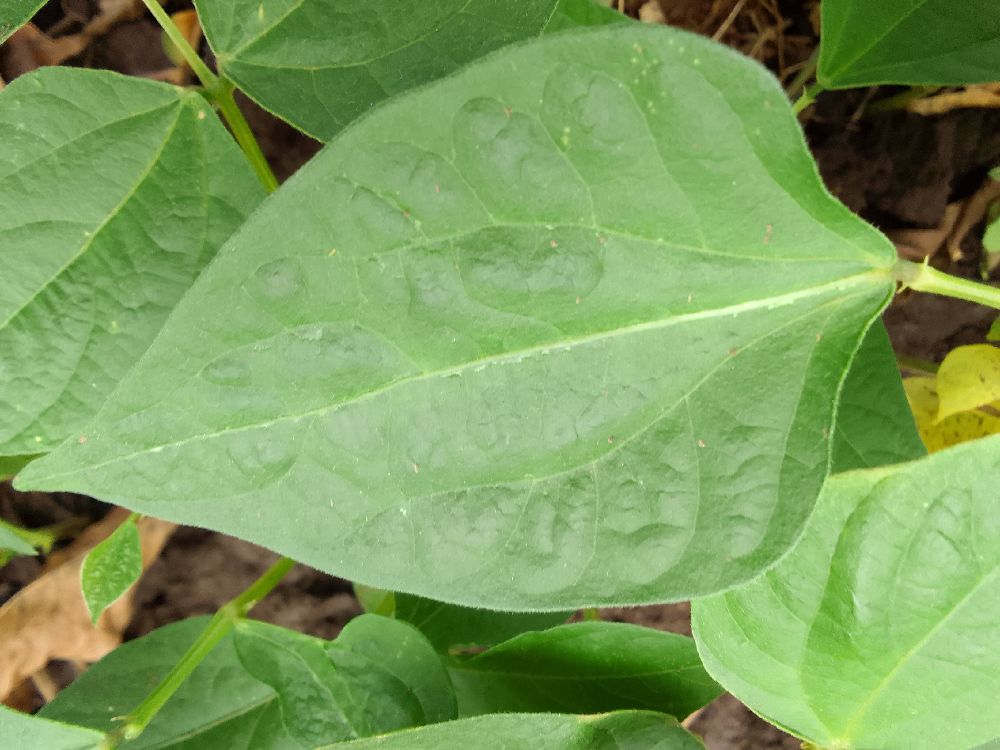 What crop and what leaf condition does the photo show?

common bean, healthy
